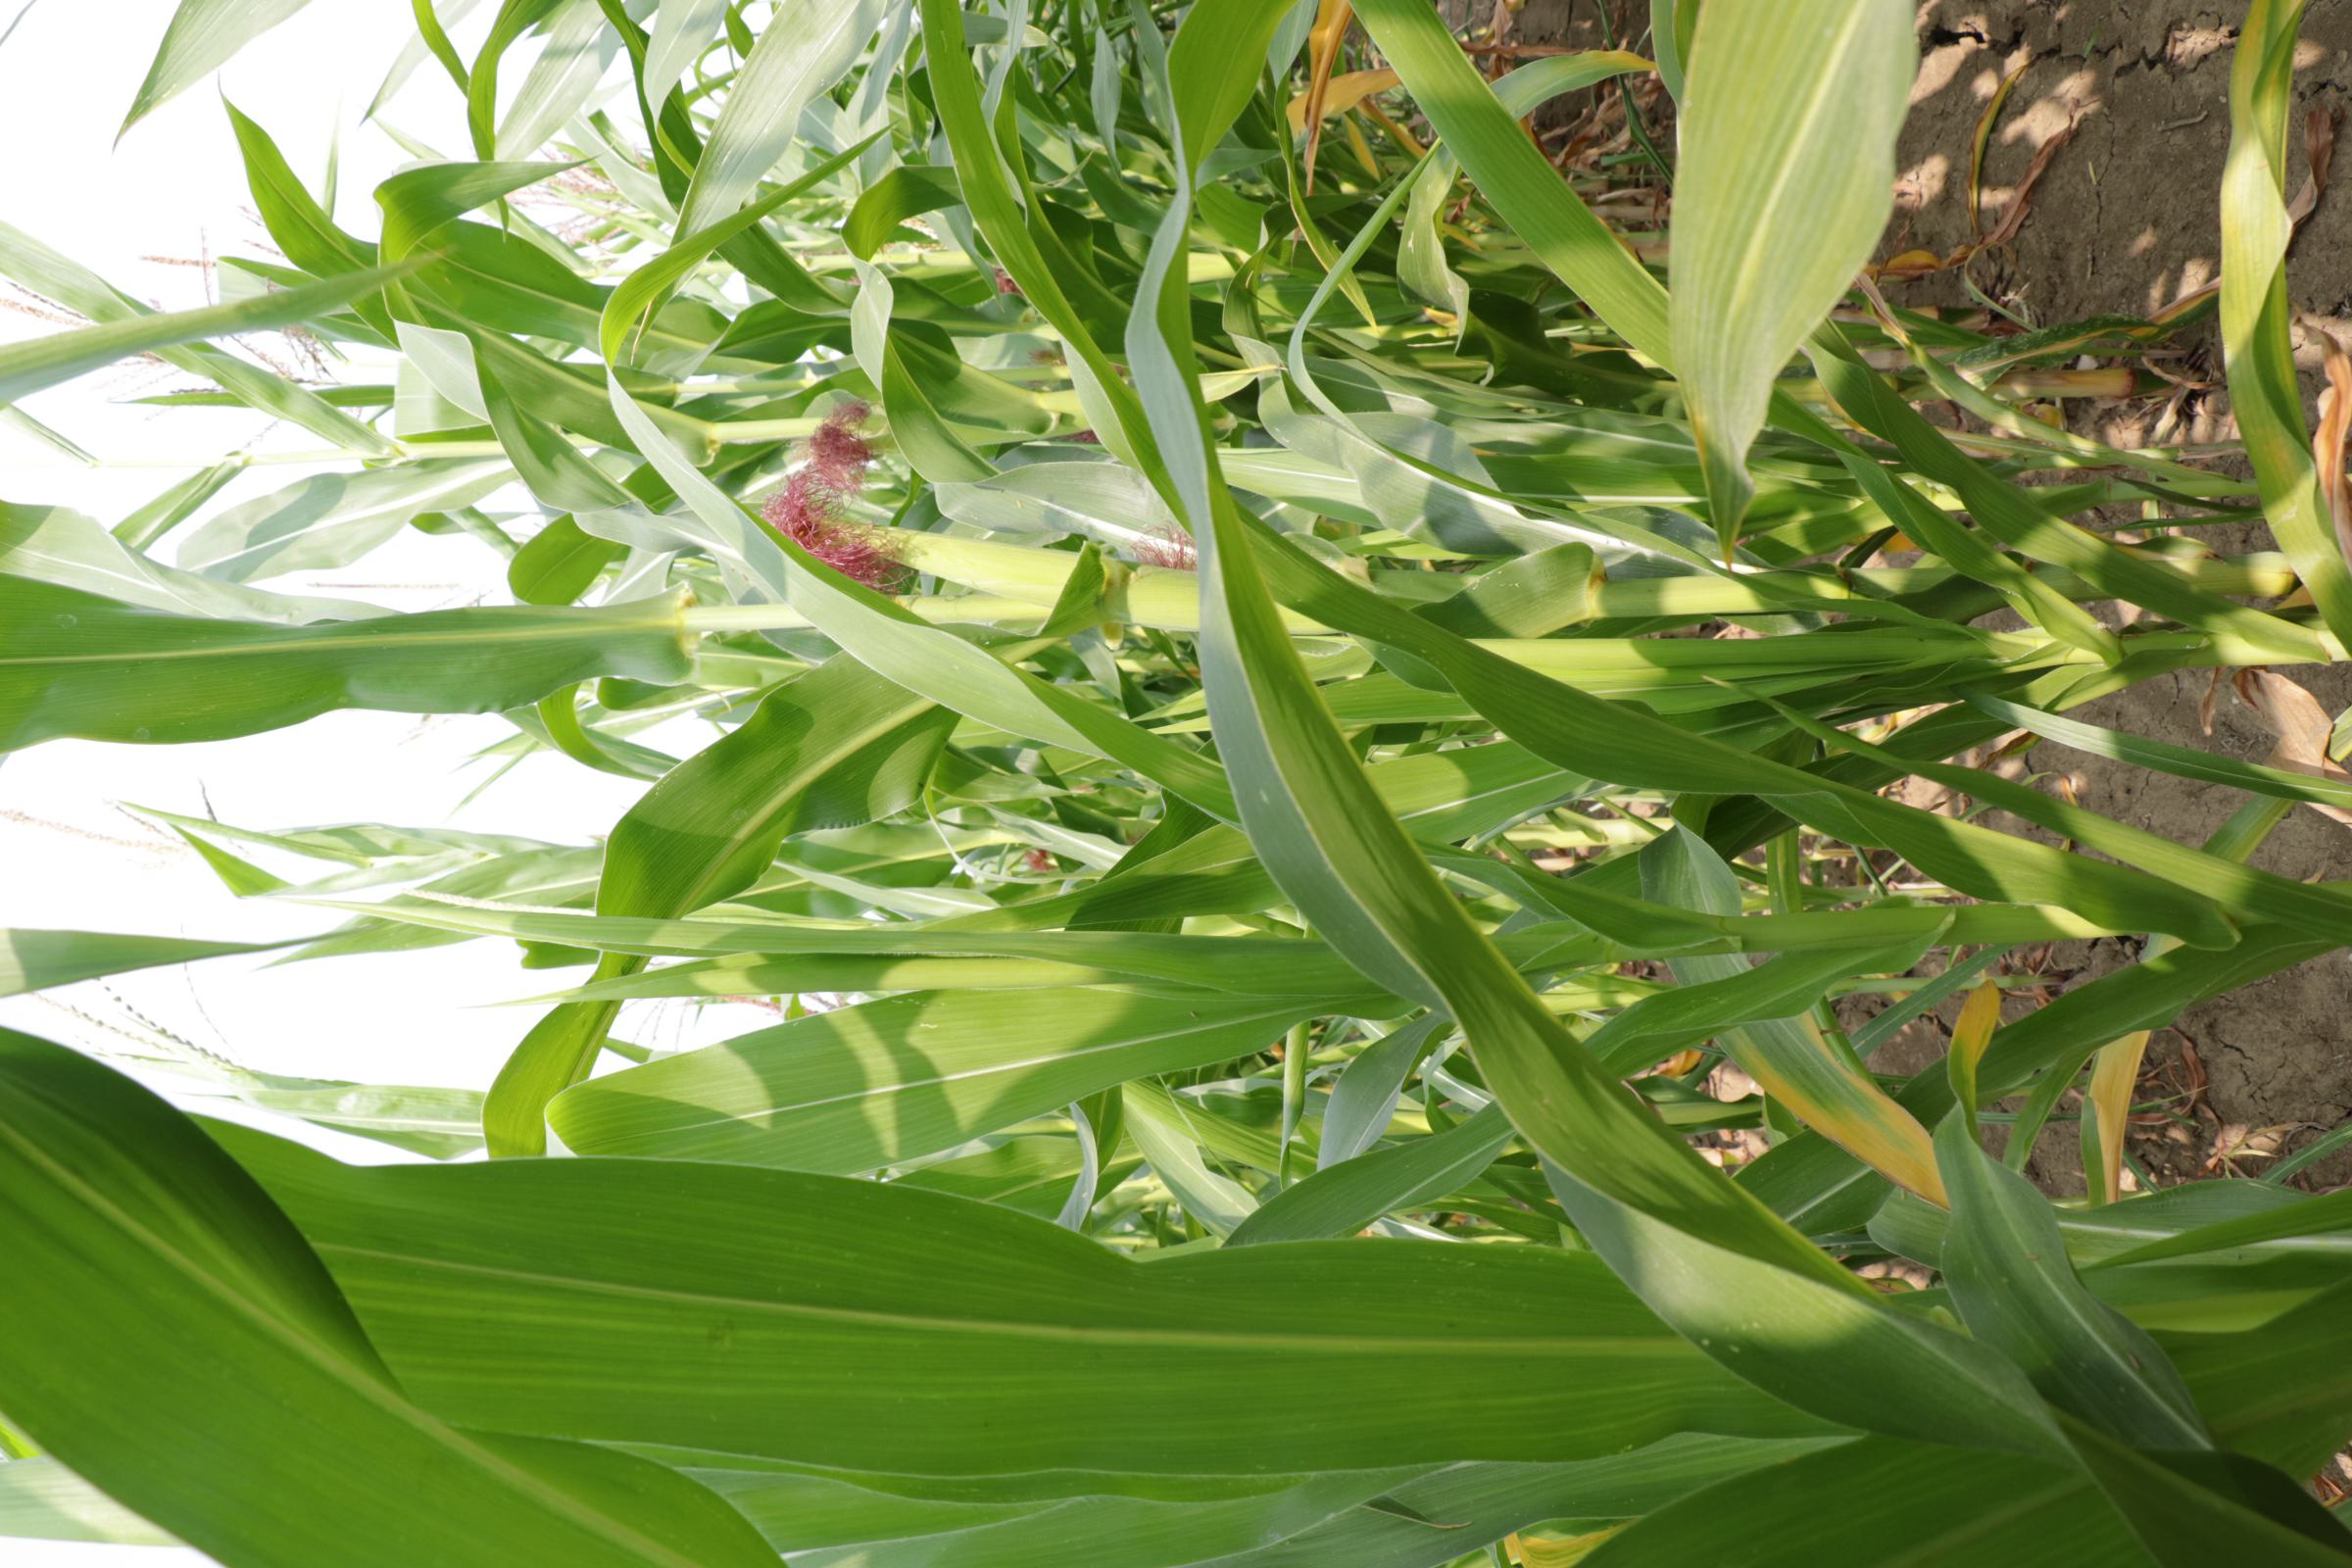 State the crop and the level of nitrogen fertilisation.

maize, full nitrogen fertilisation
